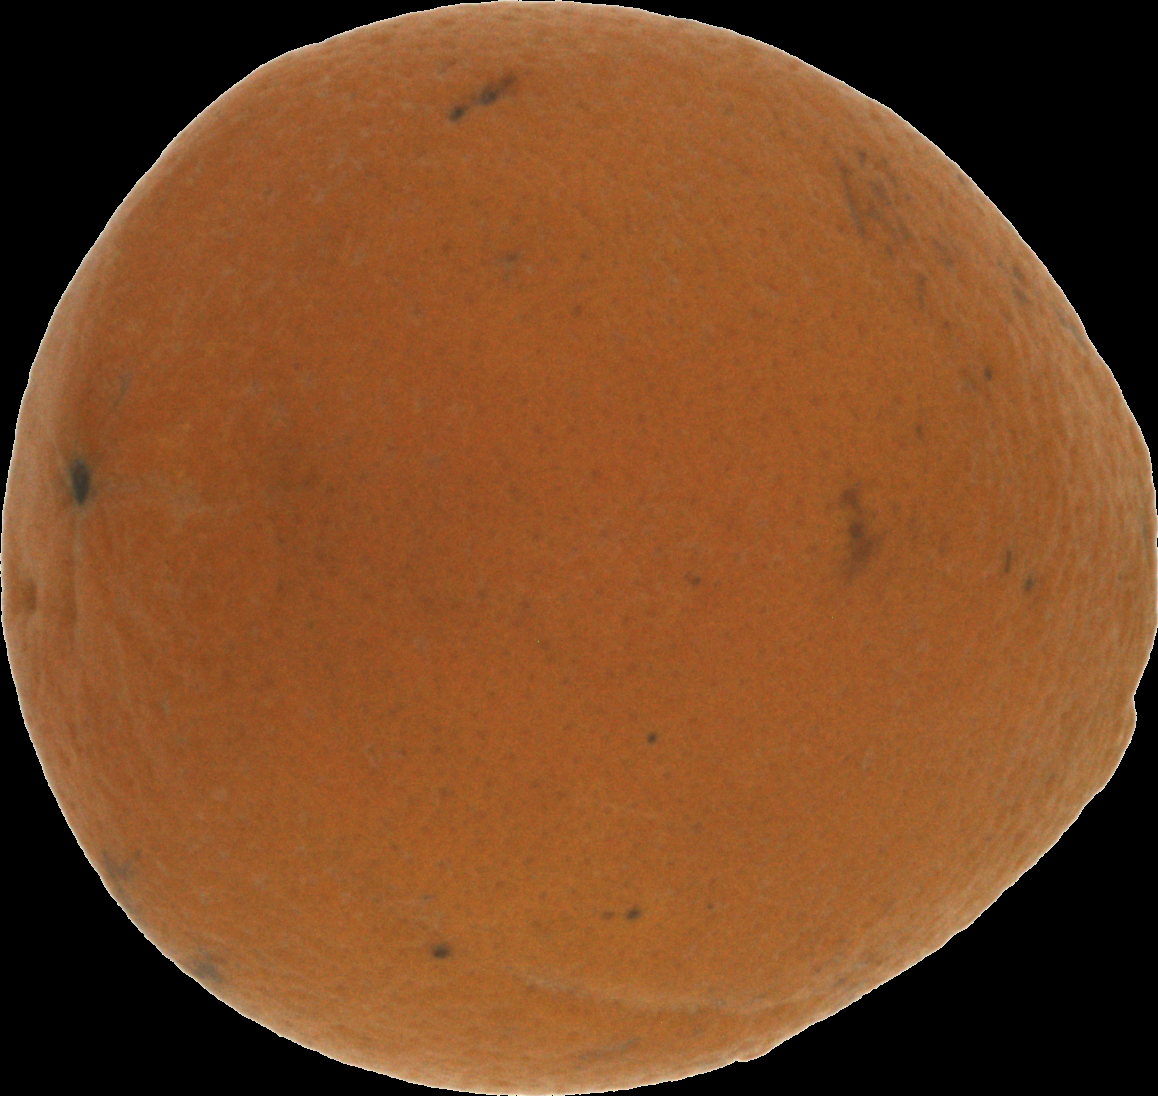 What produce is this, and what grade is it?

orange, bad
